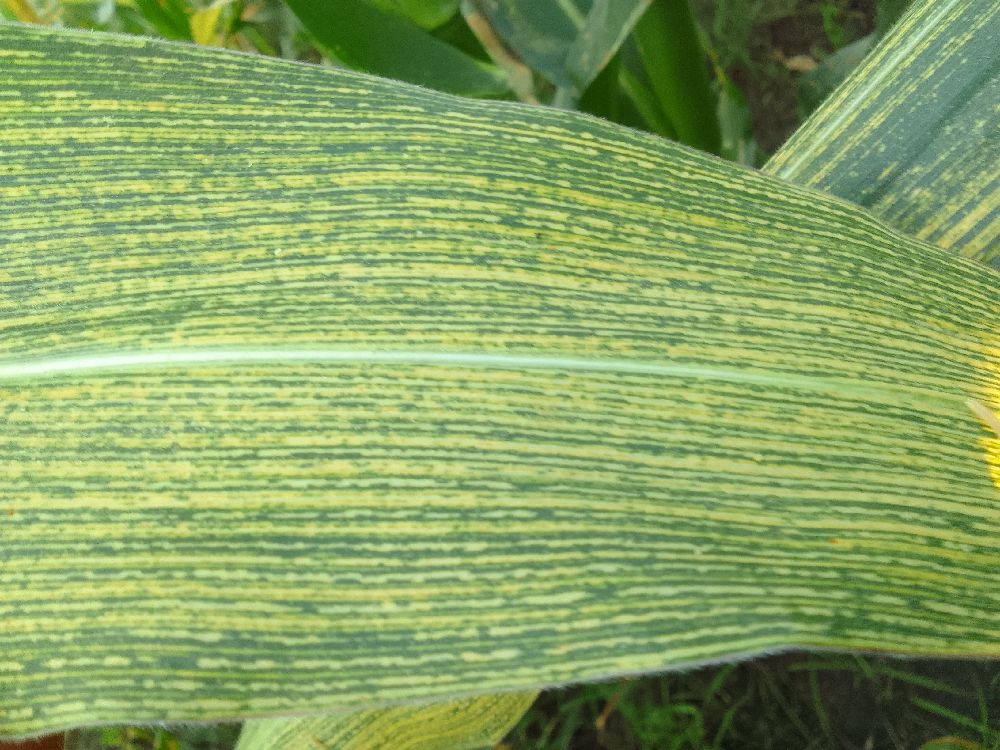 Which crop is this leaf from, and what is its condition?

maize, maize streak virus
